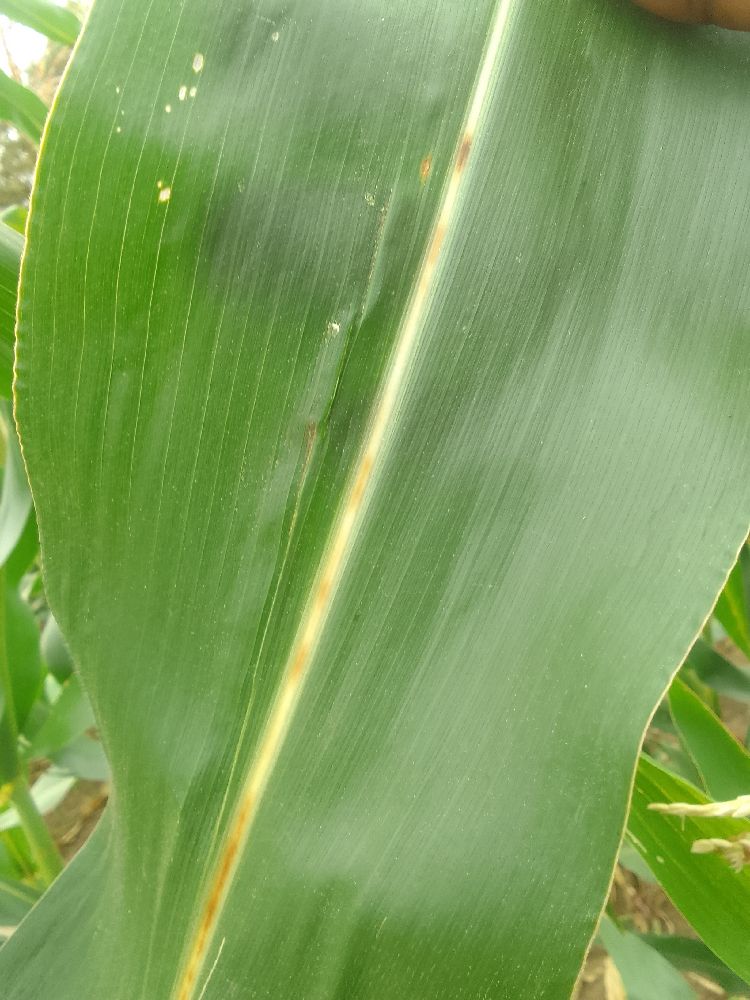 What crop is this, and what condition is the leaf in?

maize, healthy
